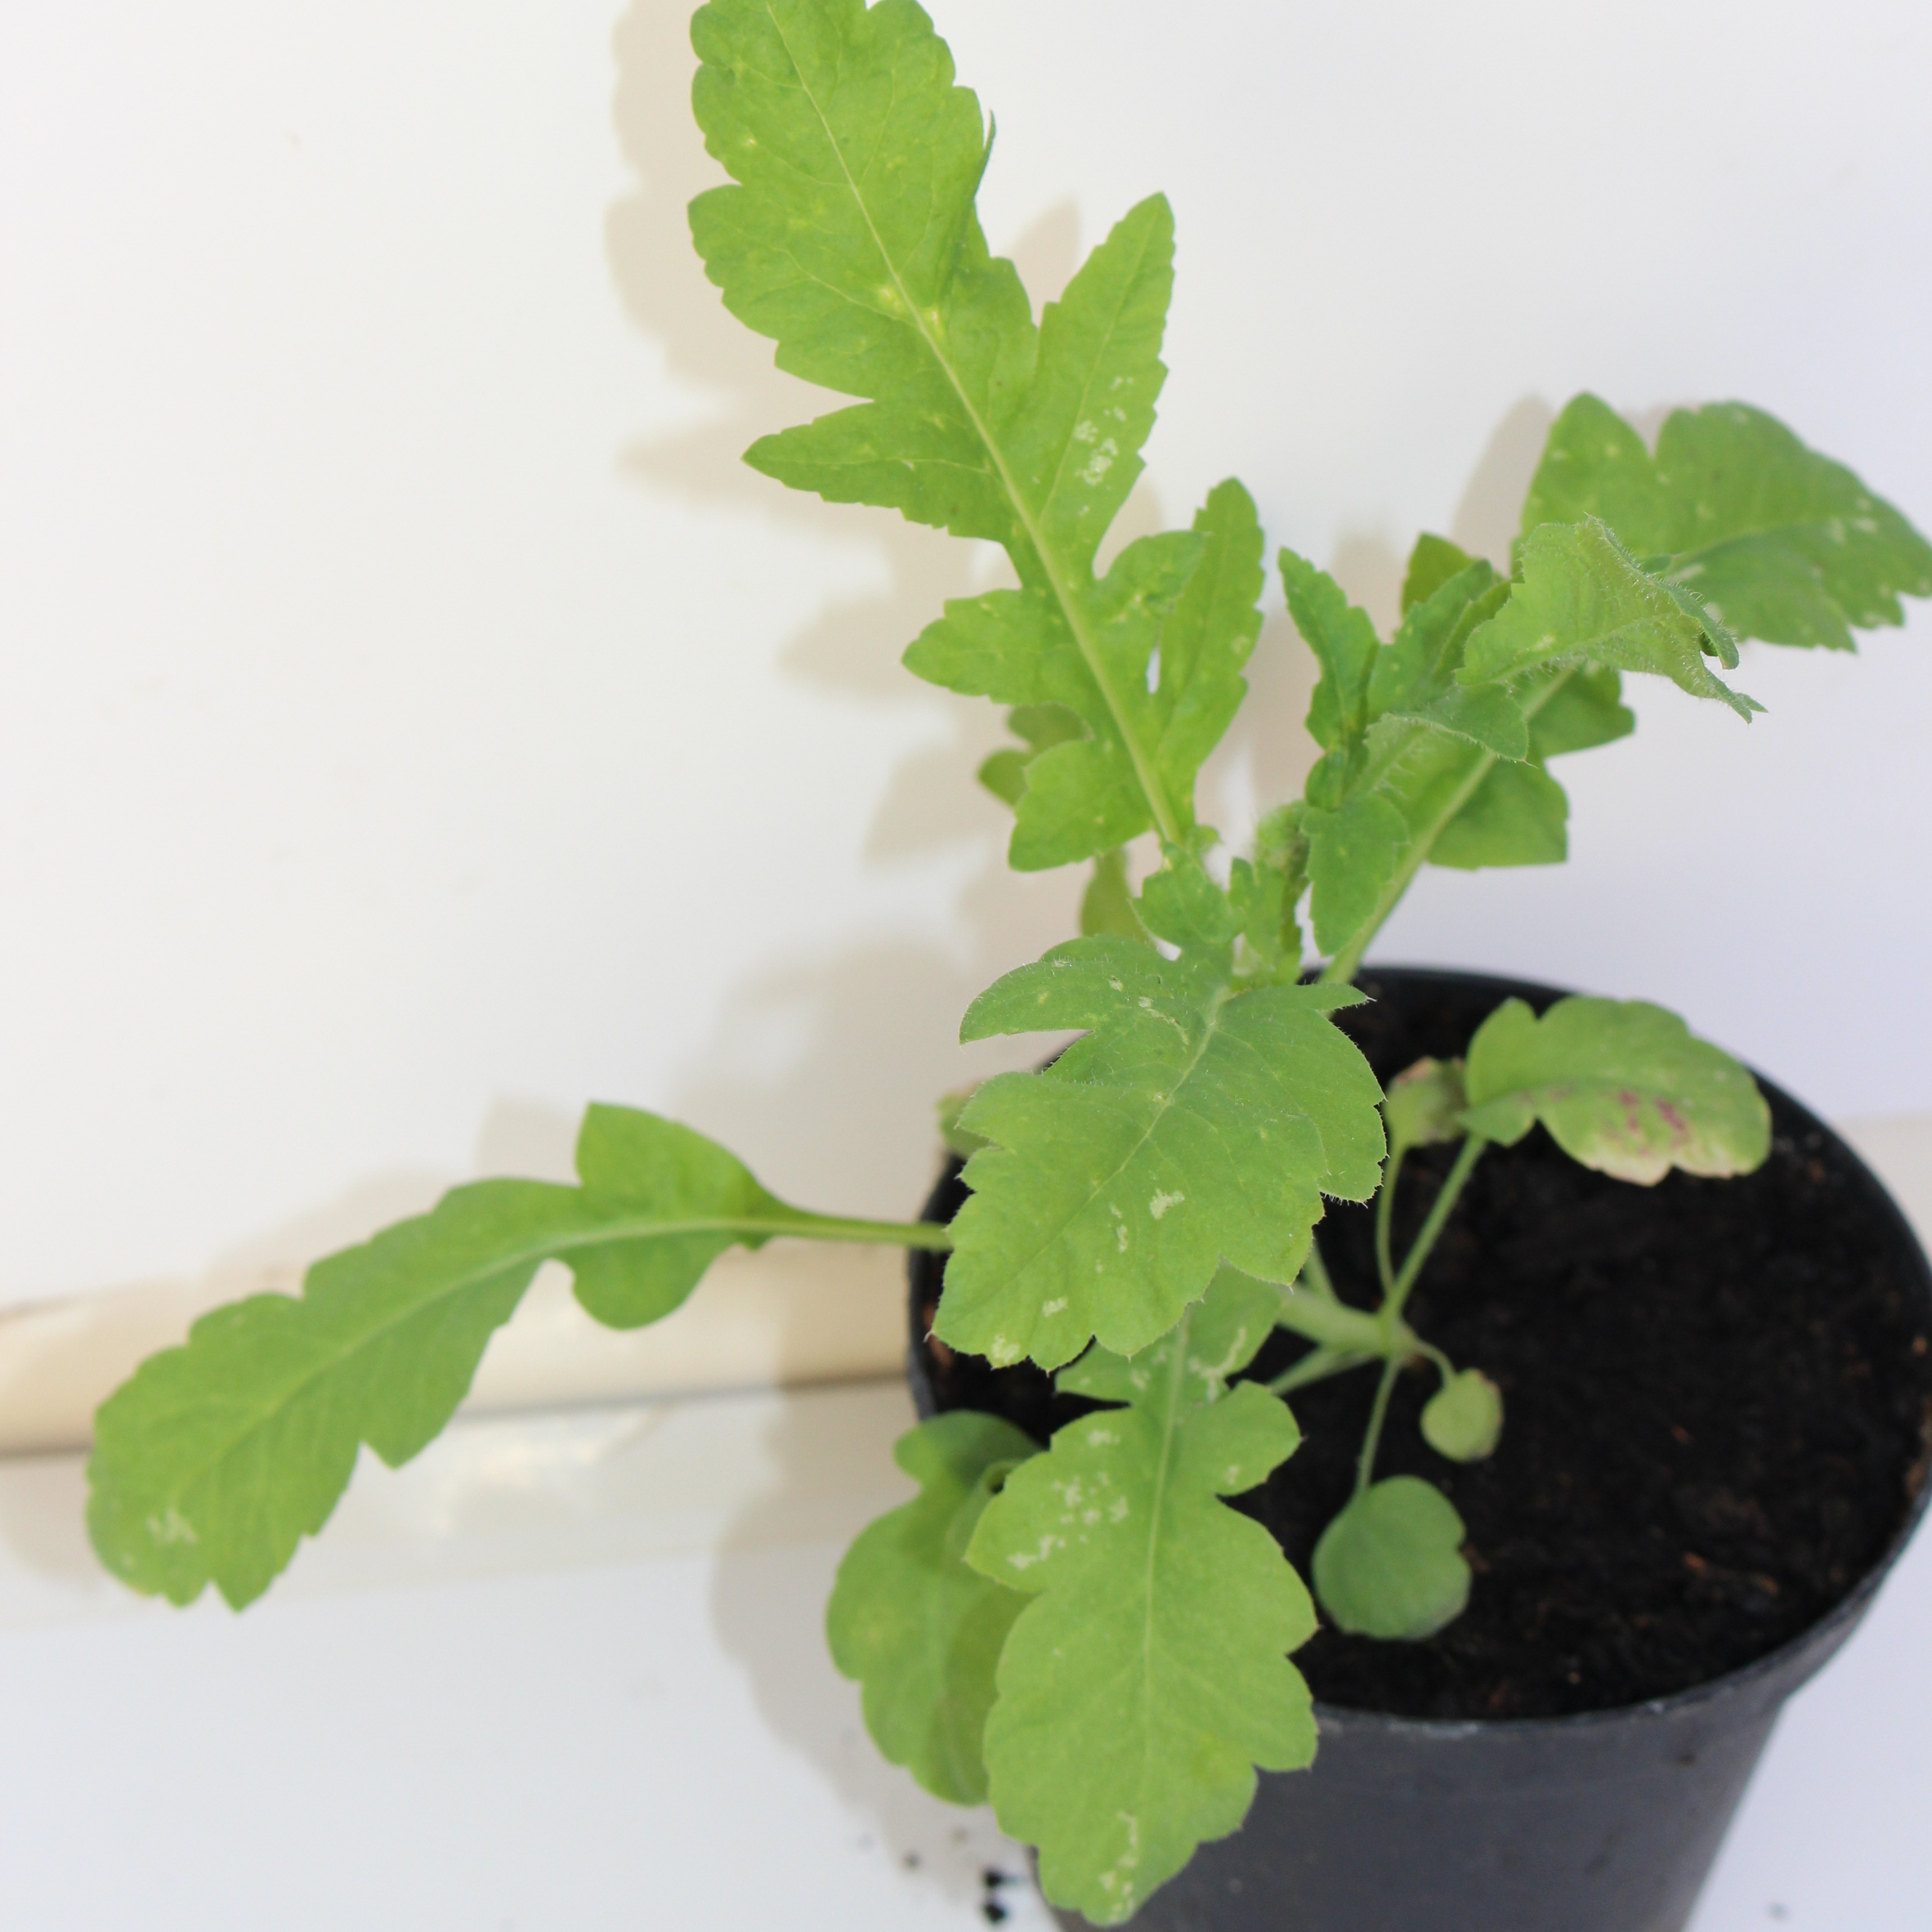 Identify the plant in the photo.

Papaver rhoeas
